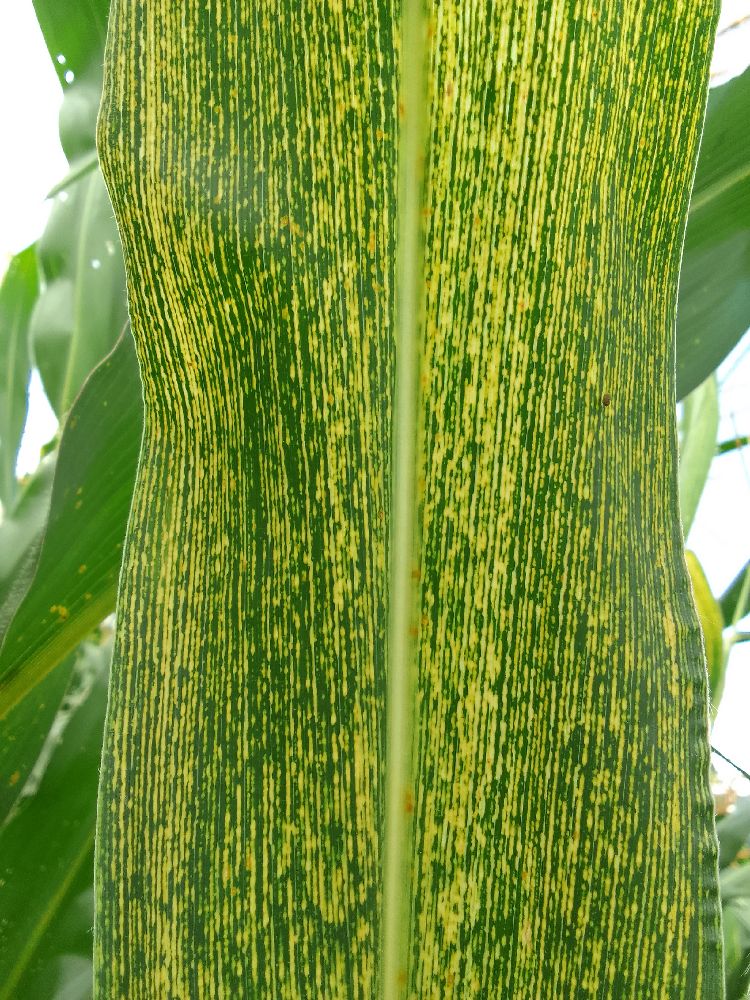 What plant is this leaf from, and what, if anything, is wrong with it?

maize, maize streak virus
